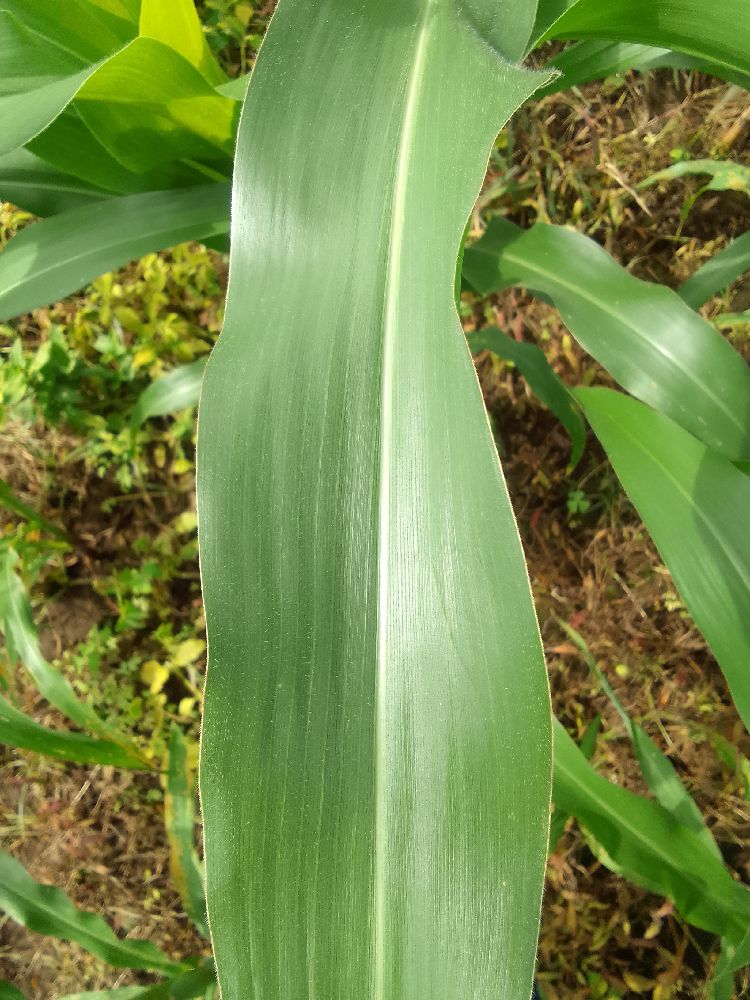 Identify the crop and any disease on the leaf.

maize, healthy
